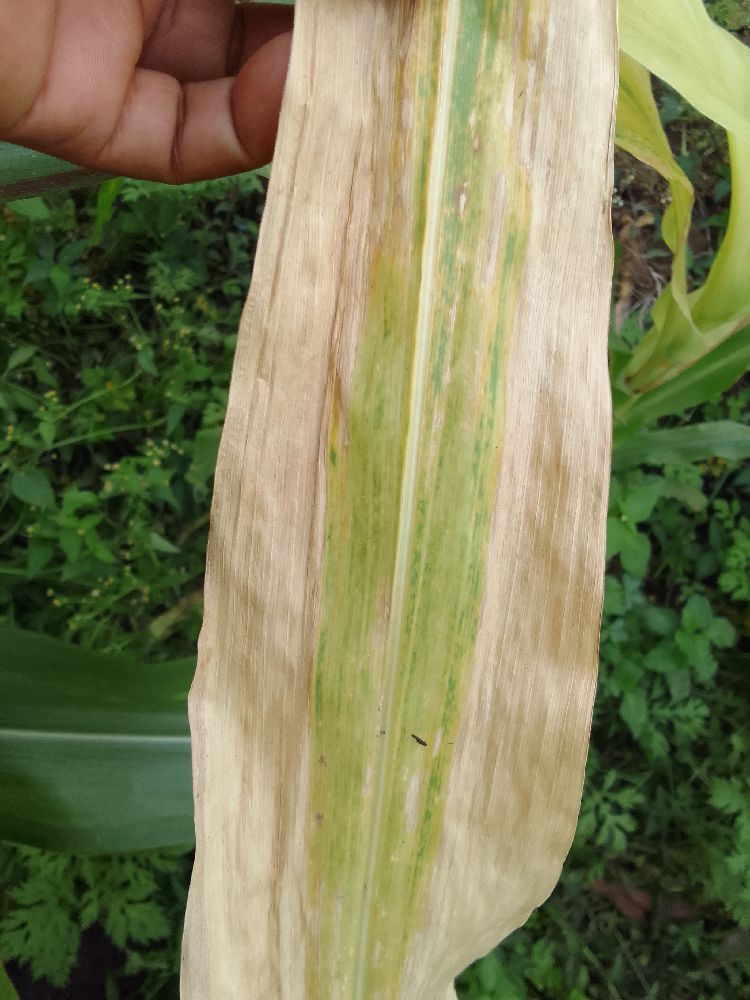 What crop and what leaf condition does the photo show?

maize, maize lethal necrosis
